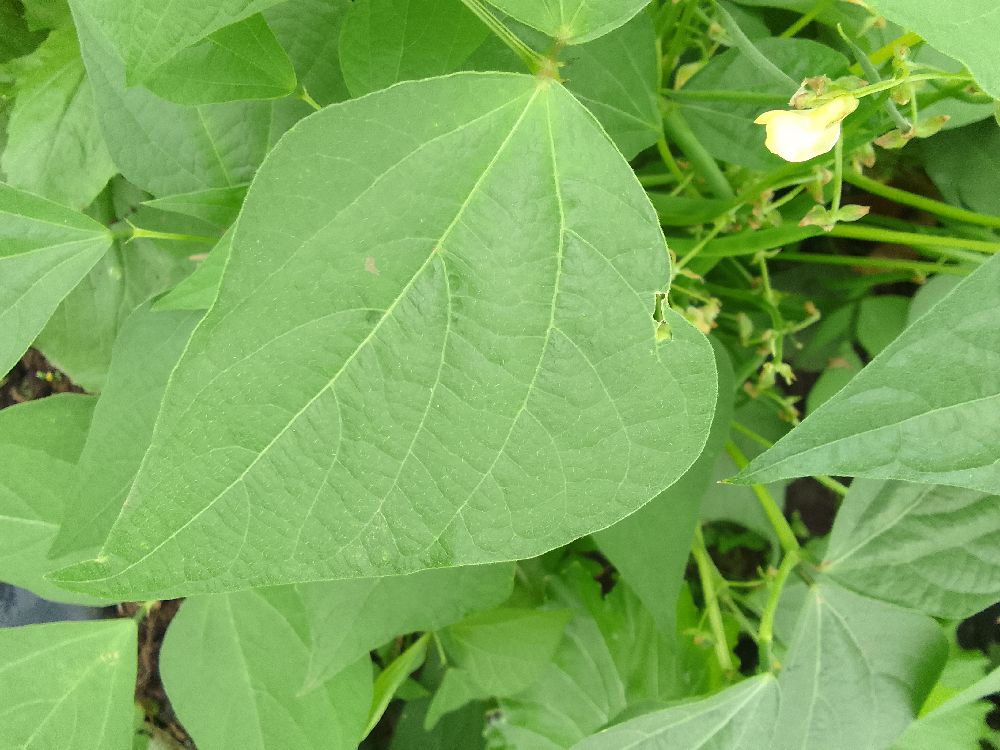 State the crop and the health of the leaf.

common bean, healthy
